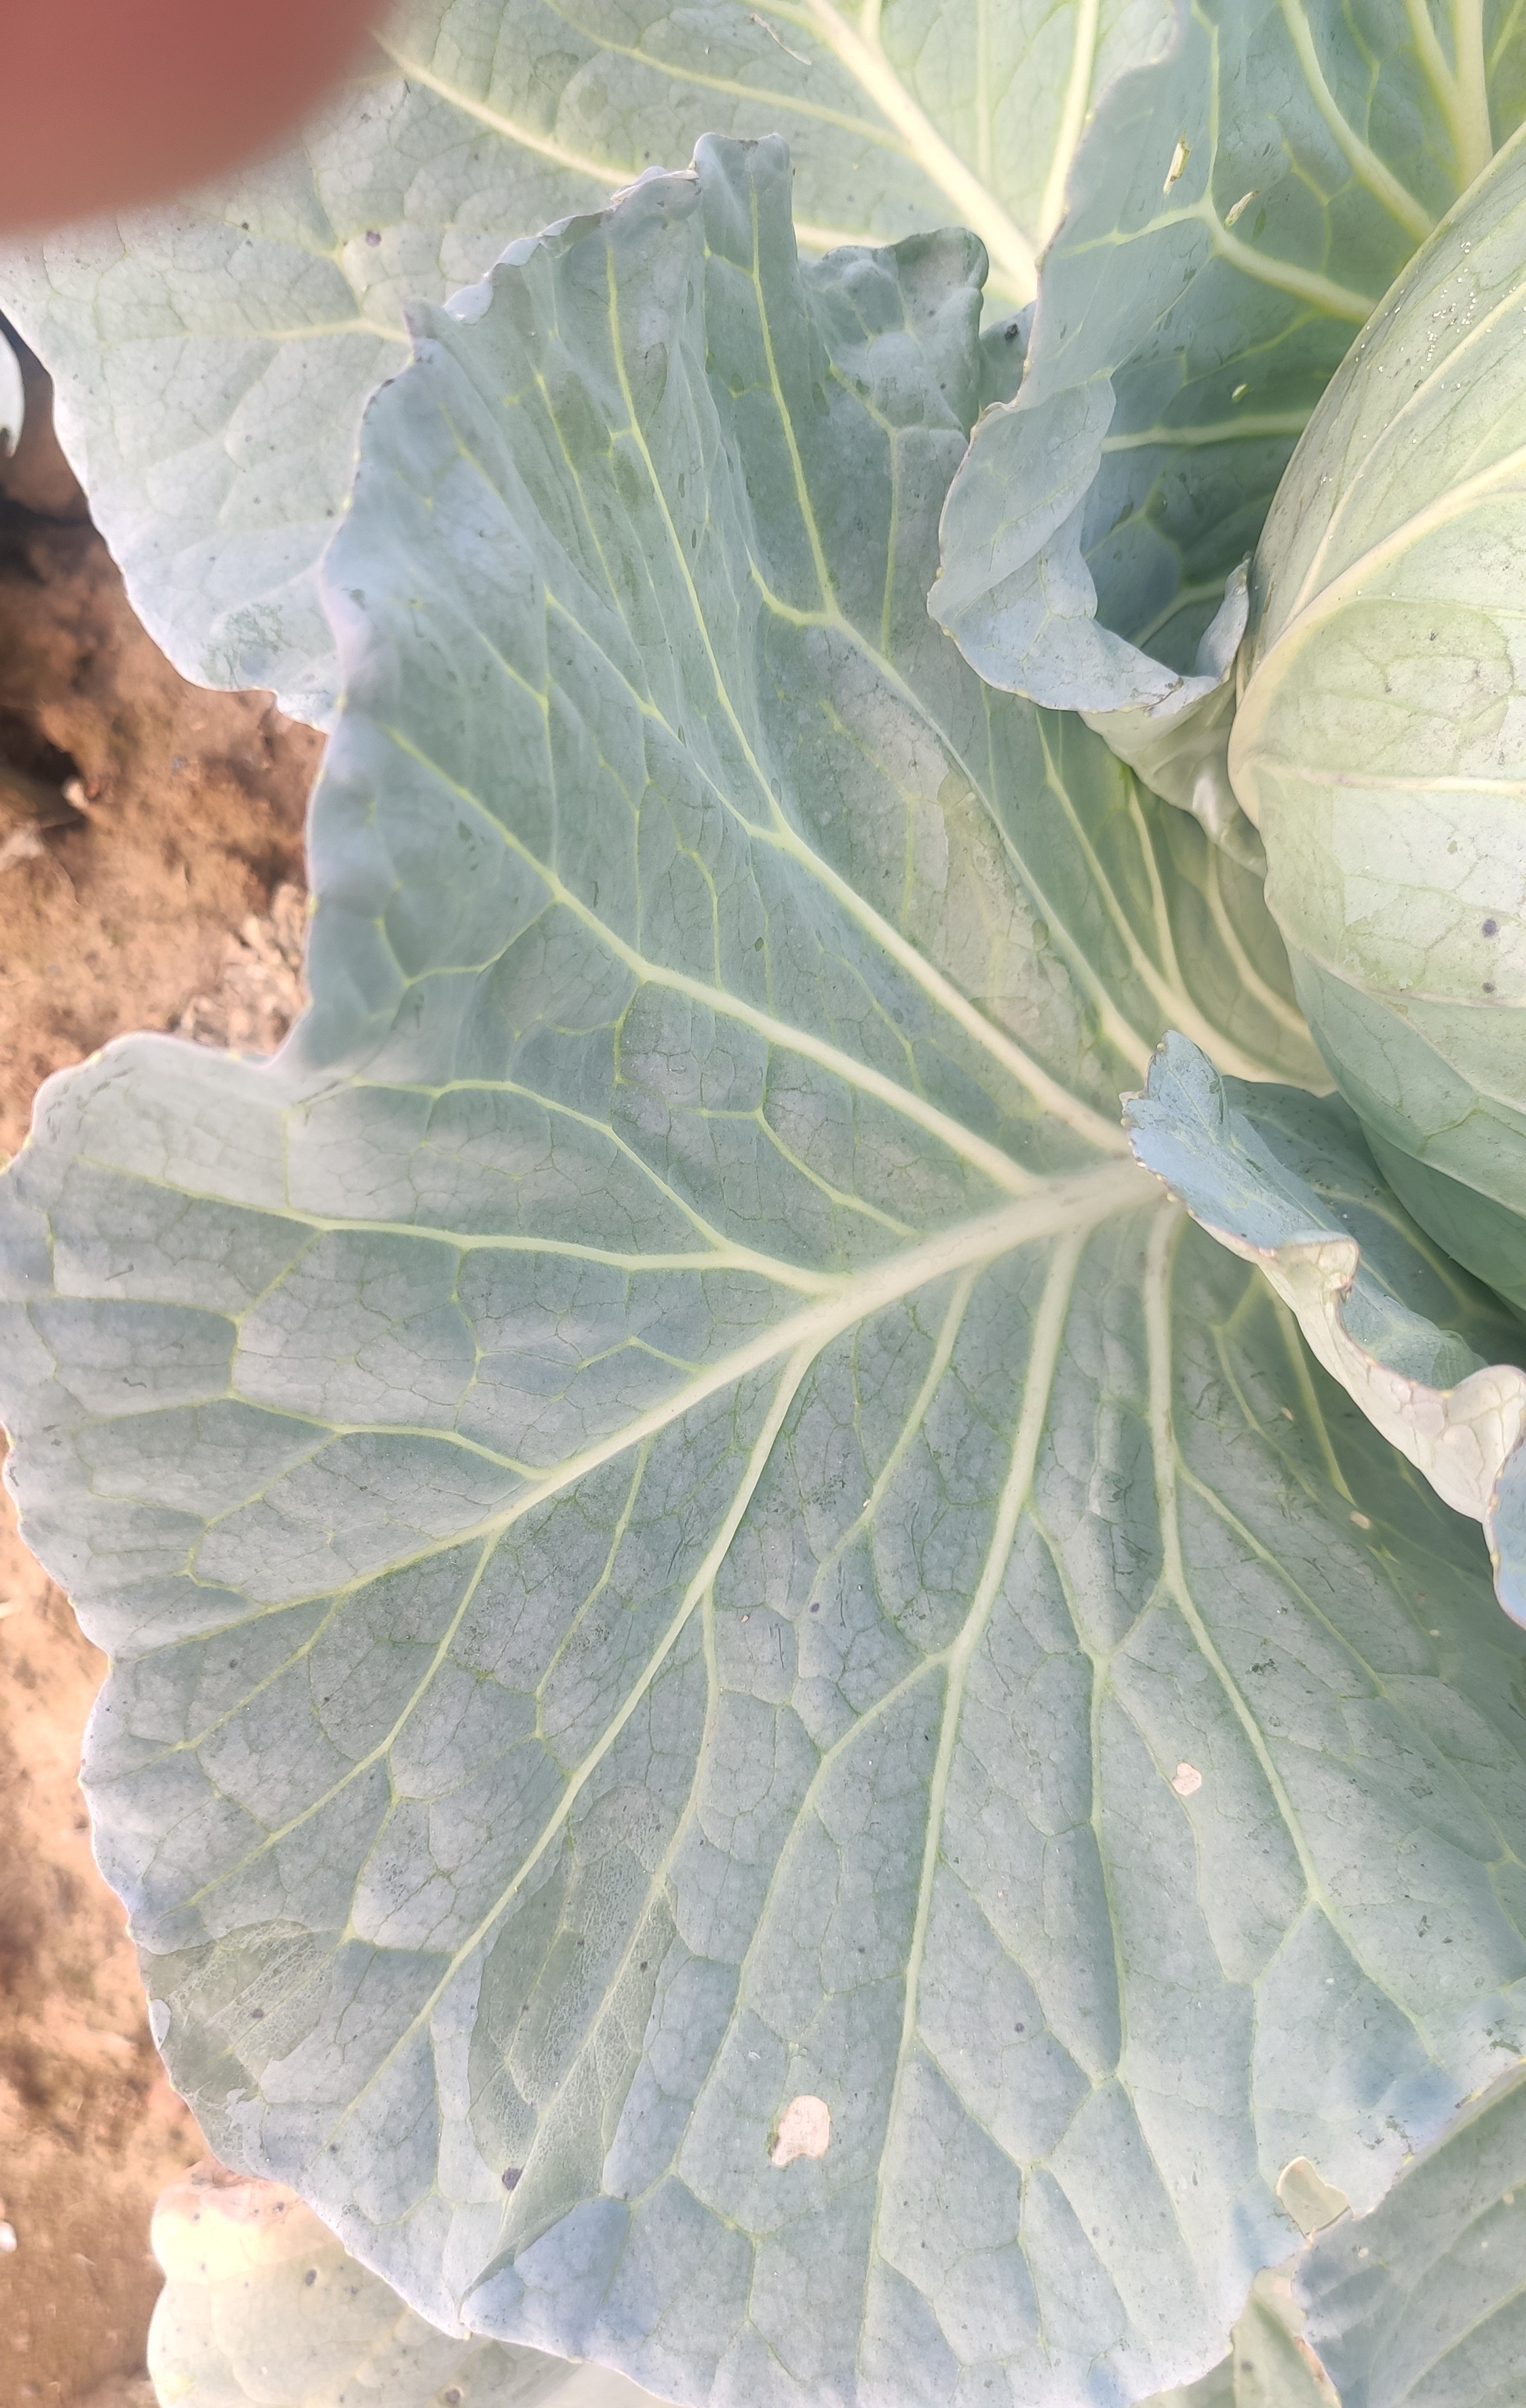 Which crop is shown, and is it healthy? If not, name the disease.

cabbage, healthy
